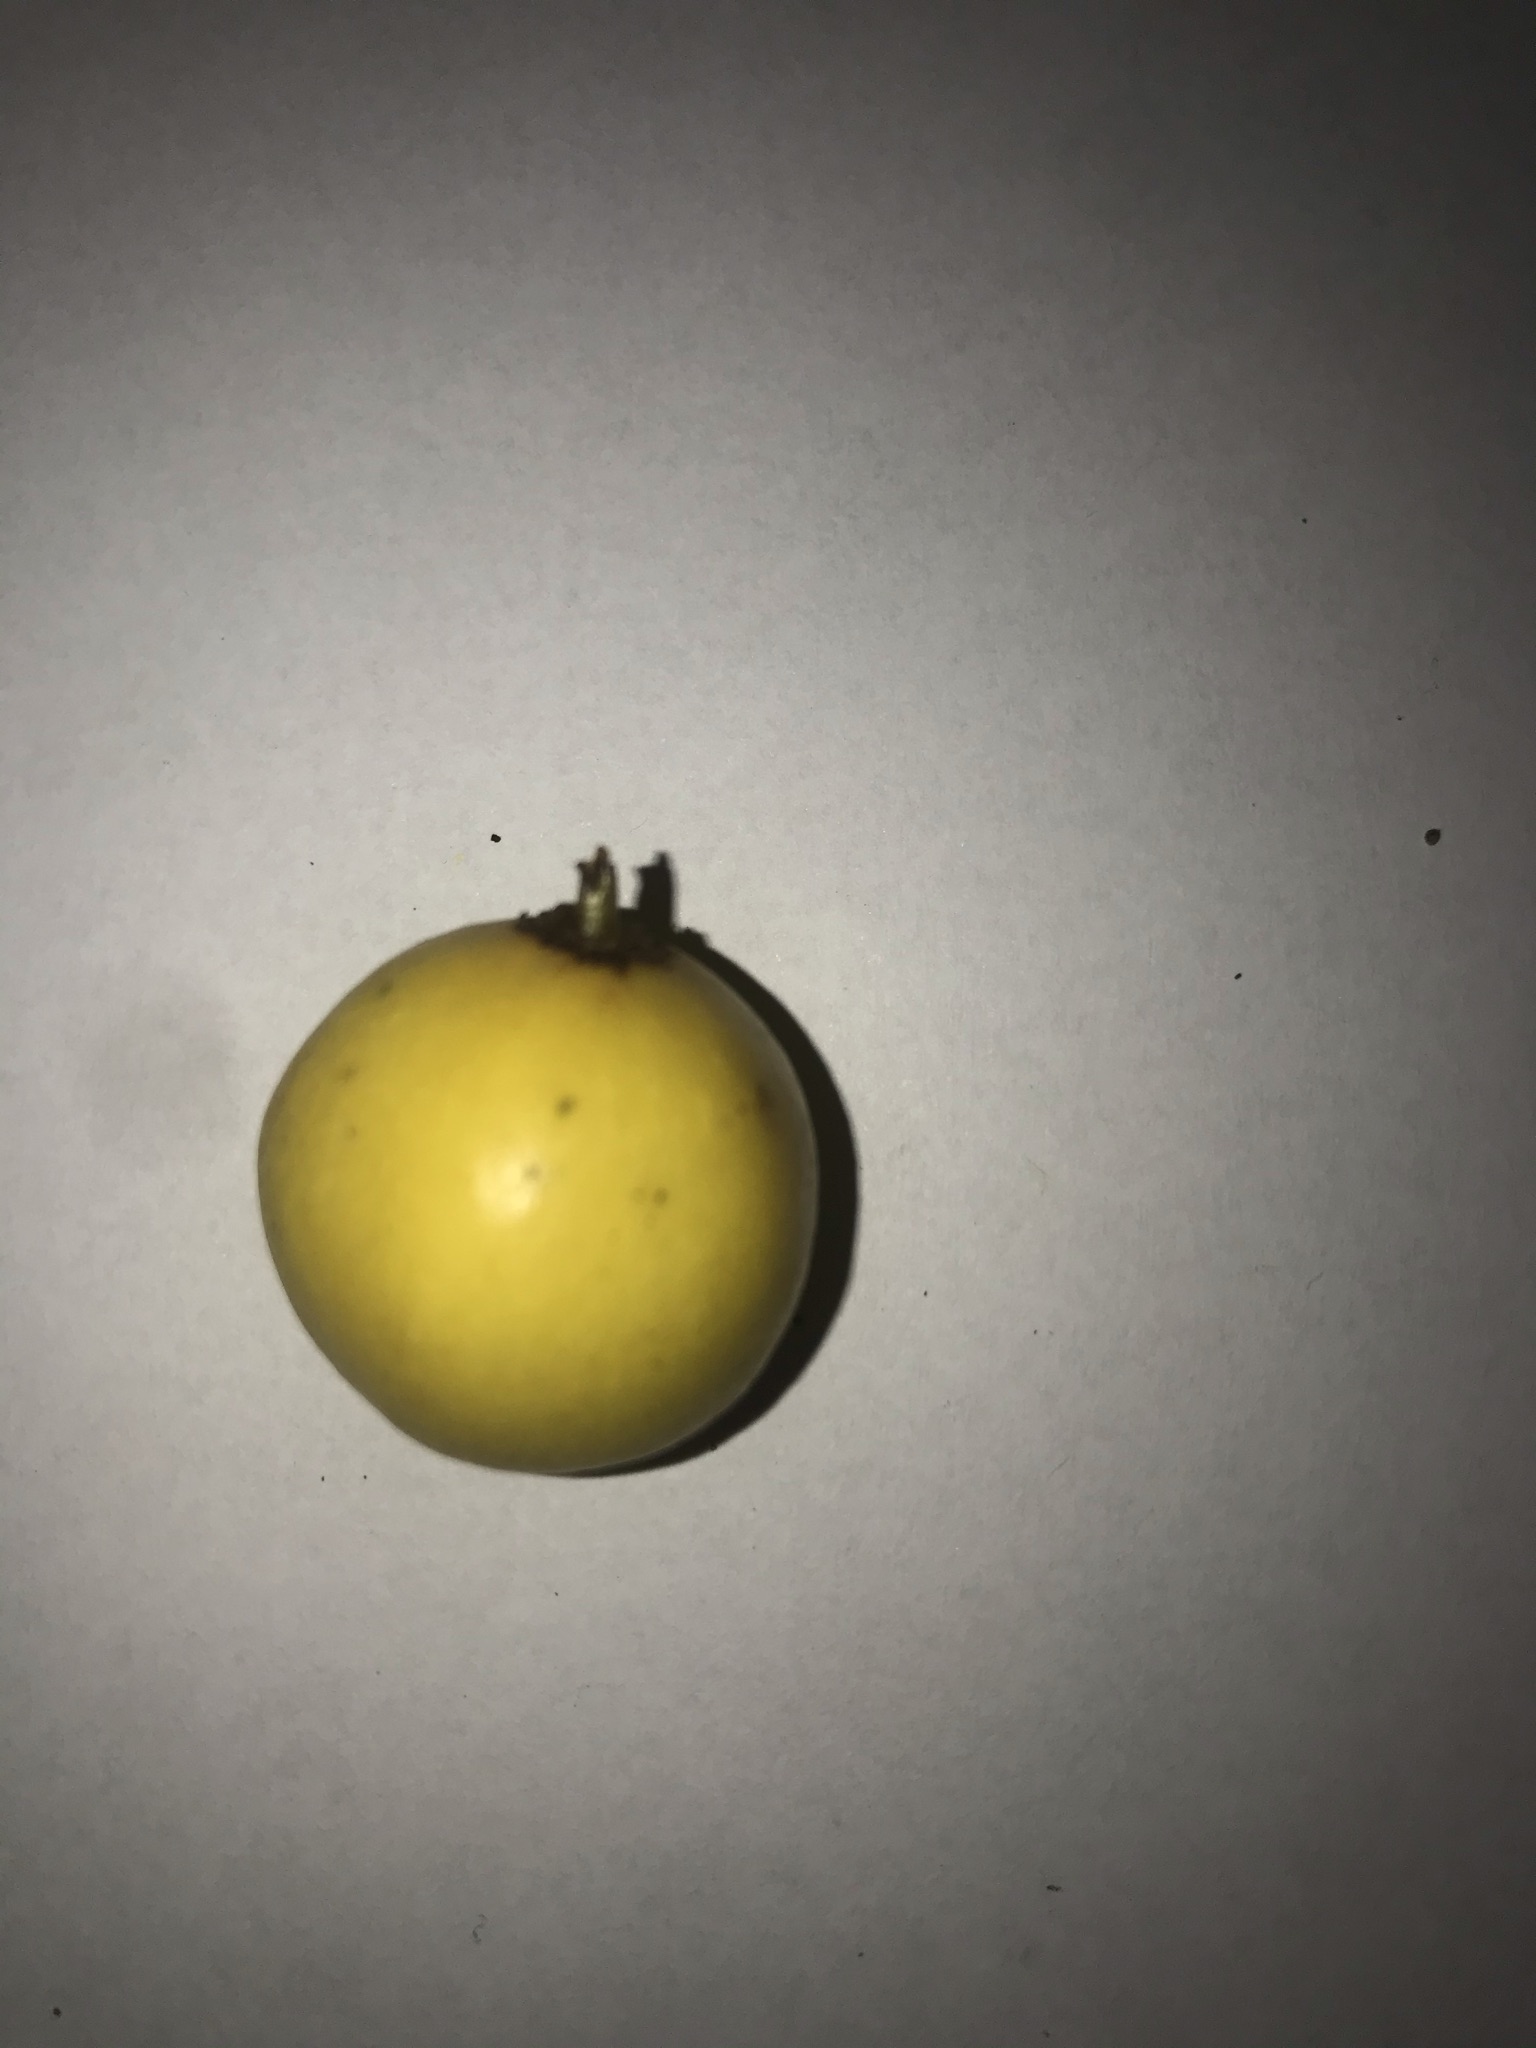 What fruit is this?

abiu
